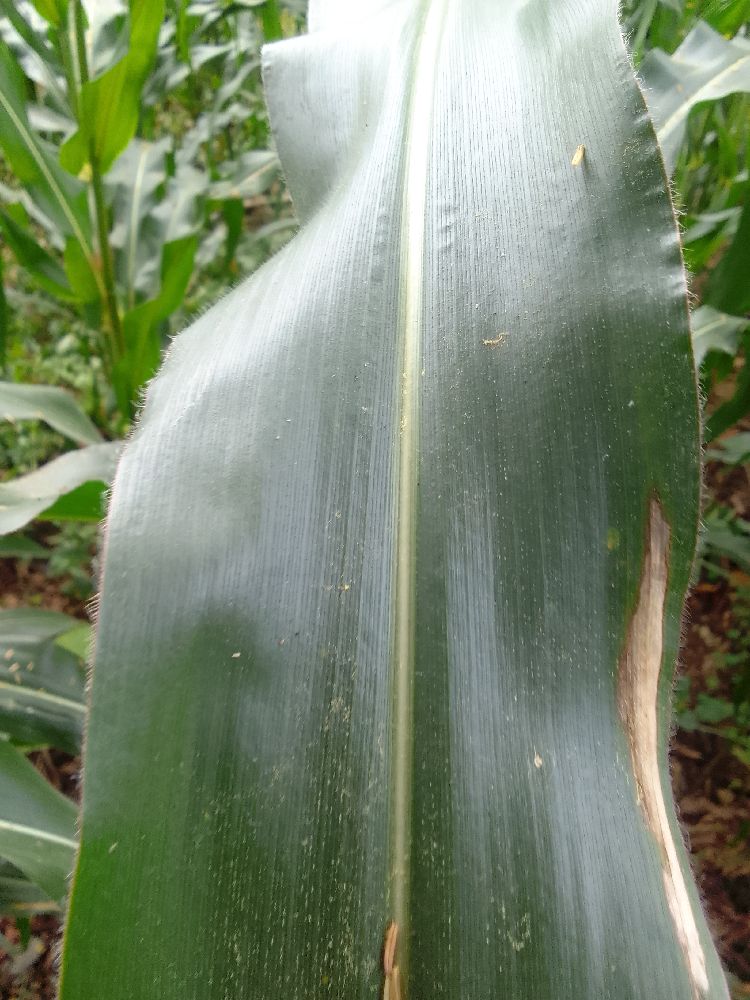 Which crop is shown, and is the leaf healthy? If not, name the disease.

maize, healthy
